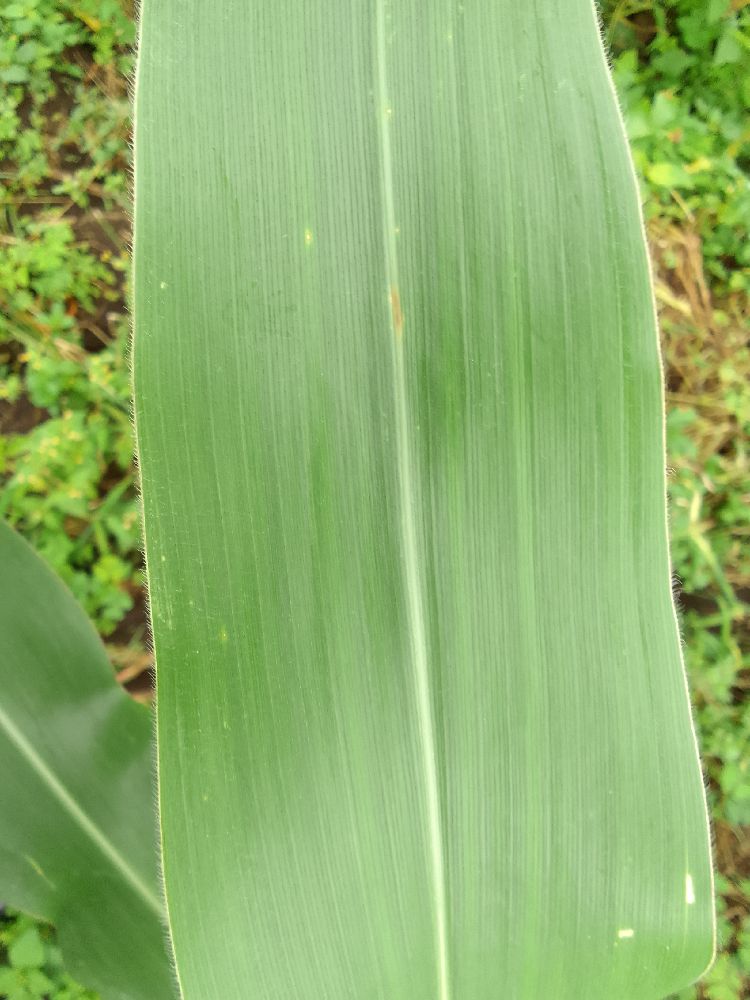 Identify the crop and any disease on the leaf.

maize, healthy
